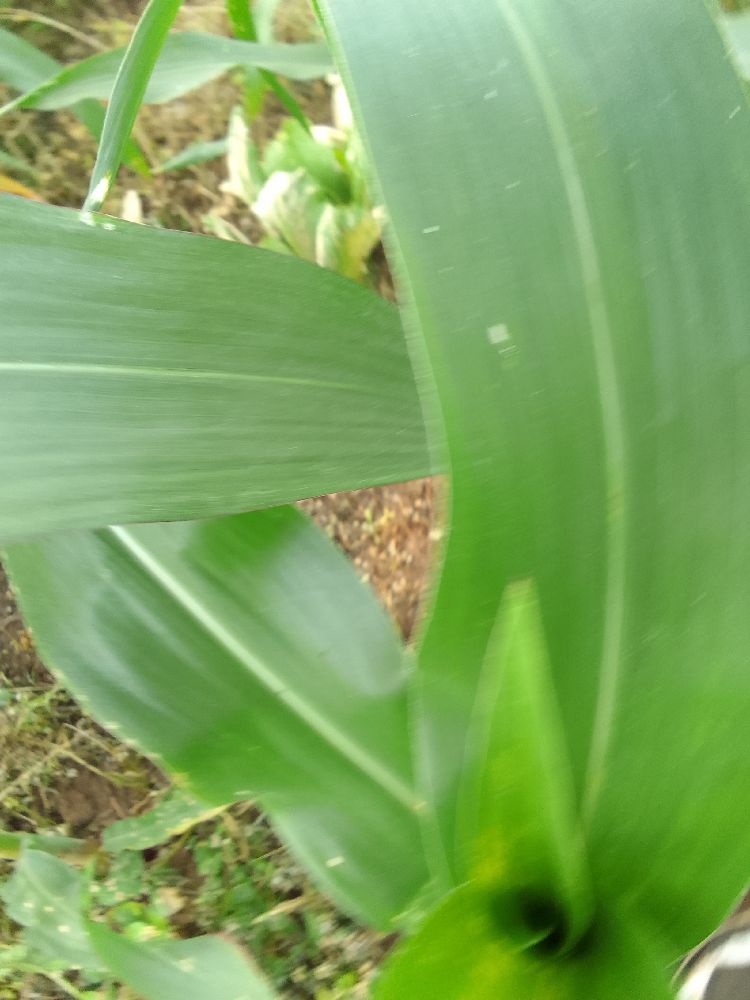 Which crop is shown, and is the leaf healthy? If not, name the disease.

maize, healthy
